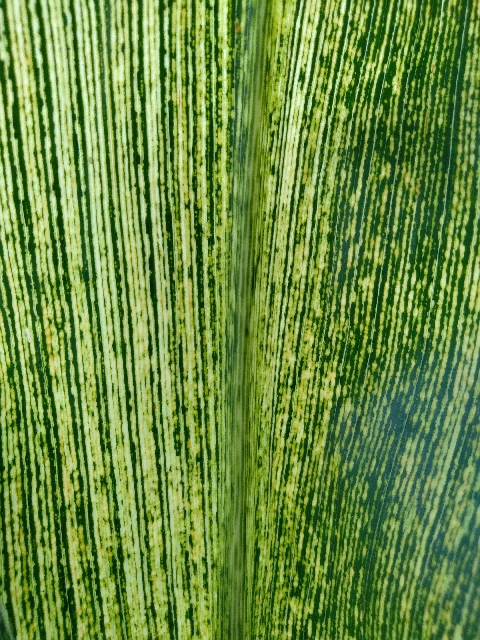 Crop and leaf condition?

maize, maize streak virus
